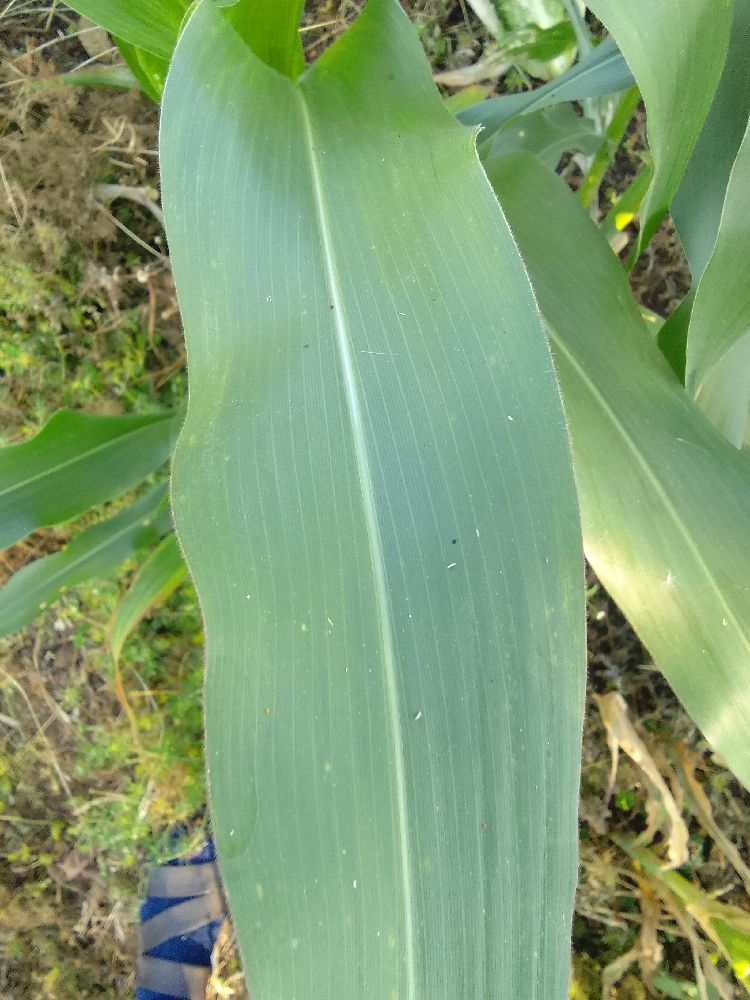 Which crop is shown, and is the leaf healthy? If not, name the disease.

maize, healthy
